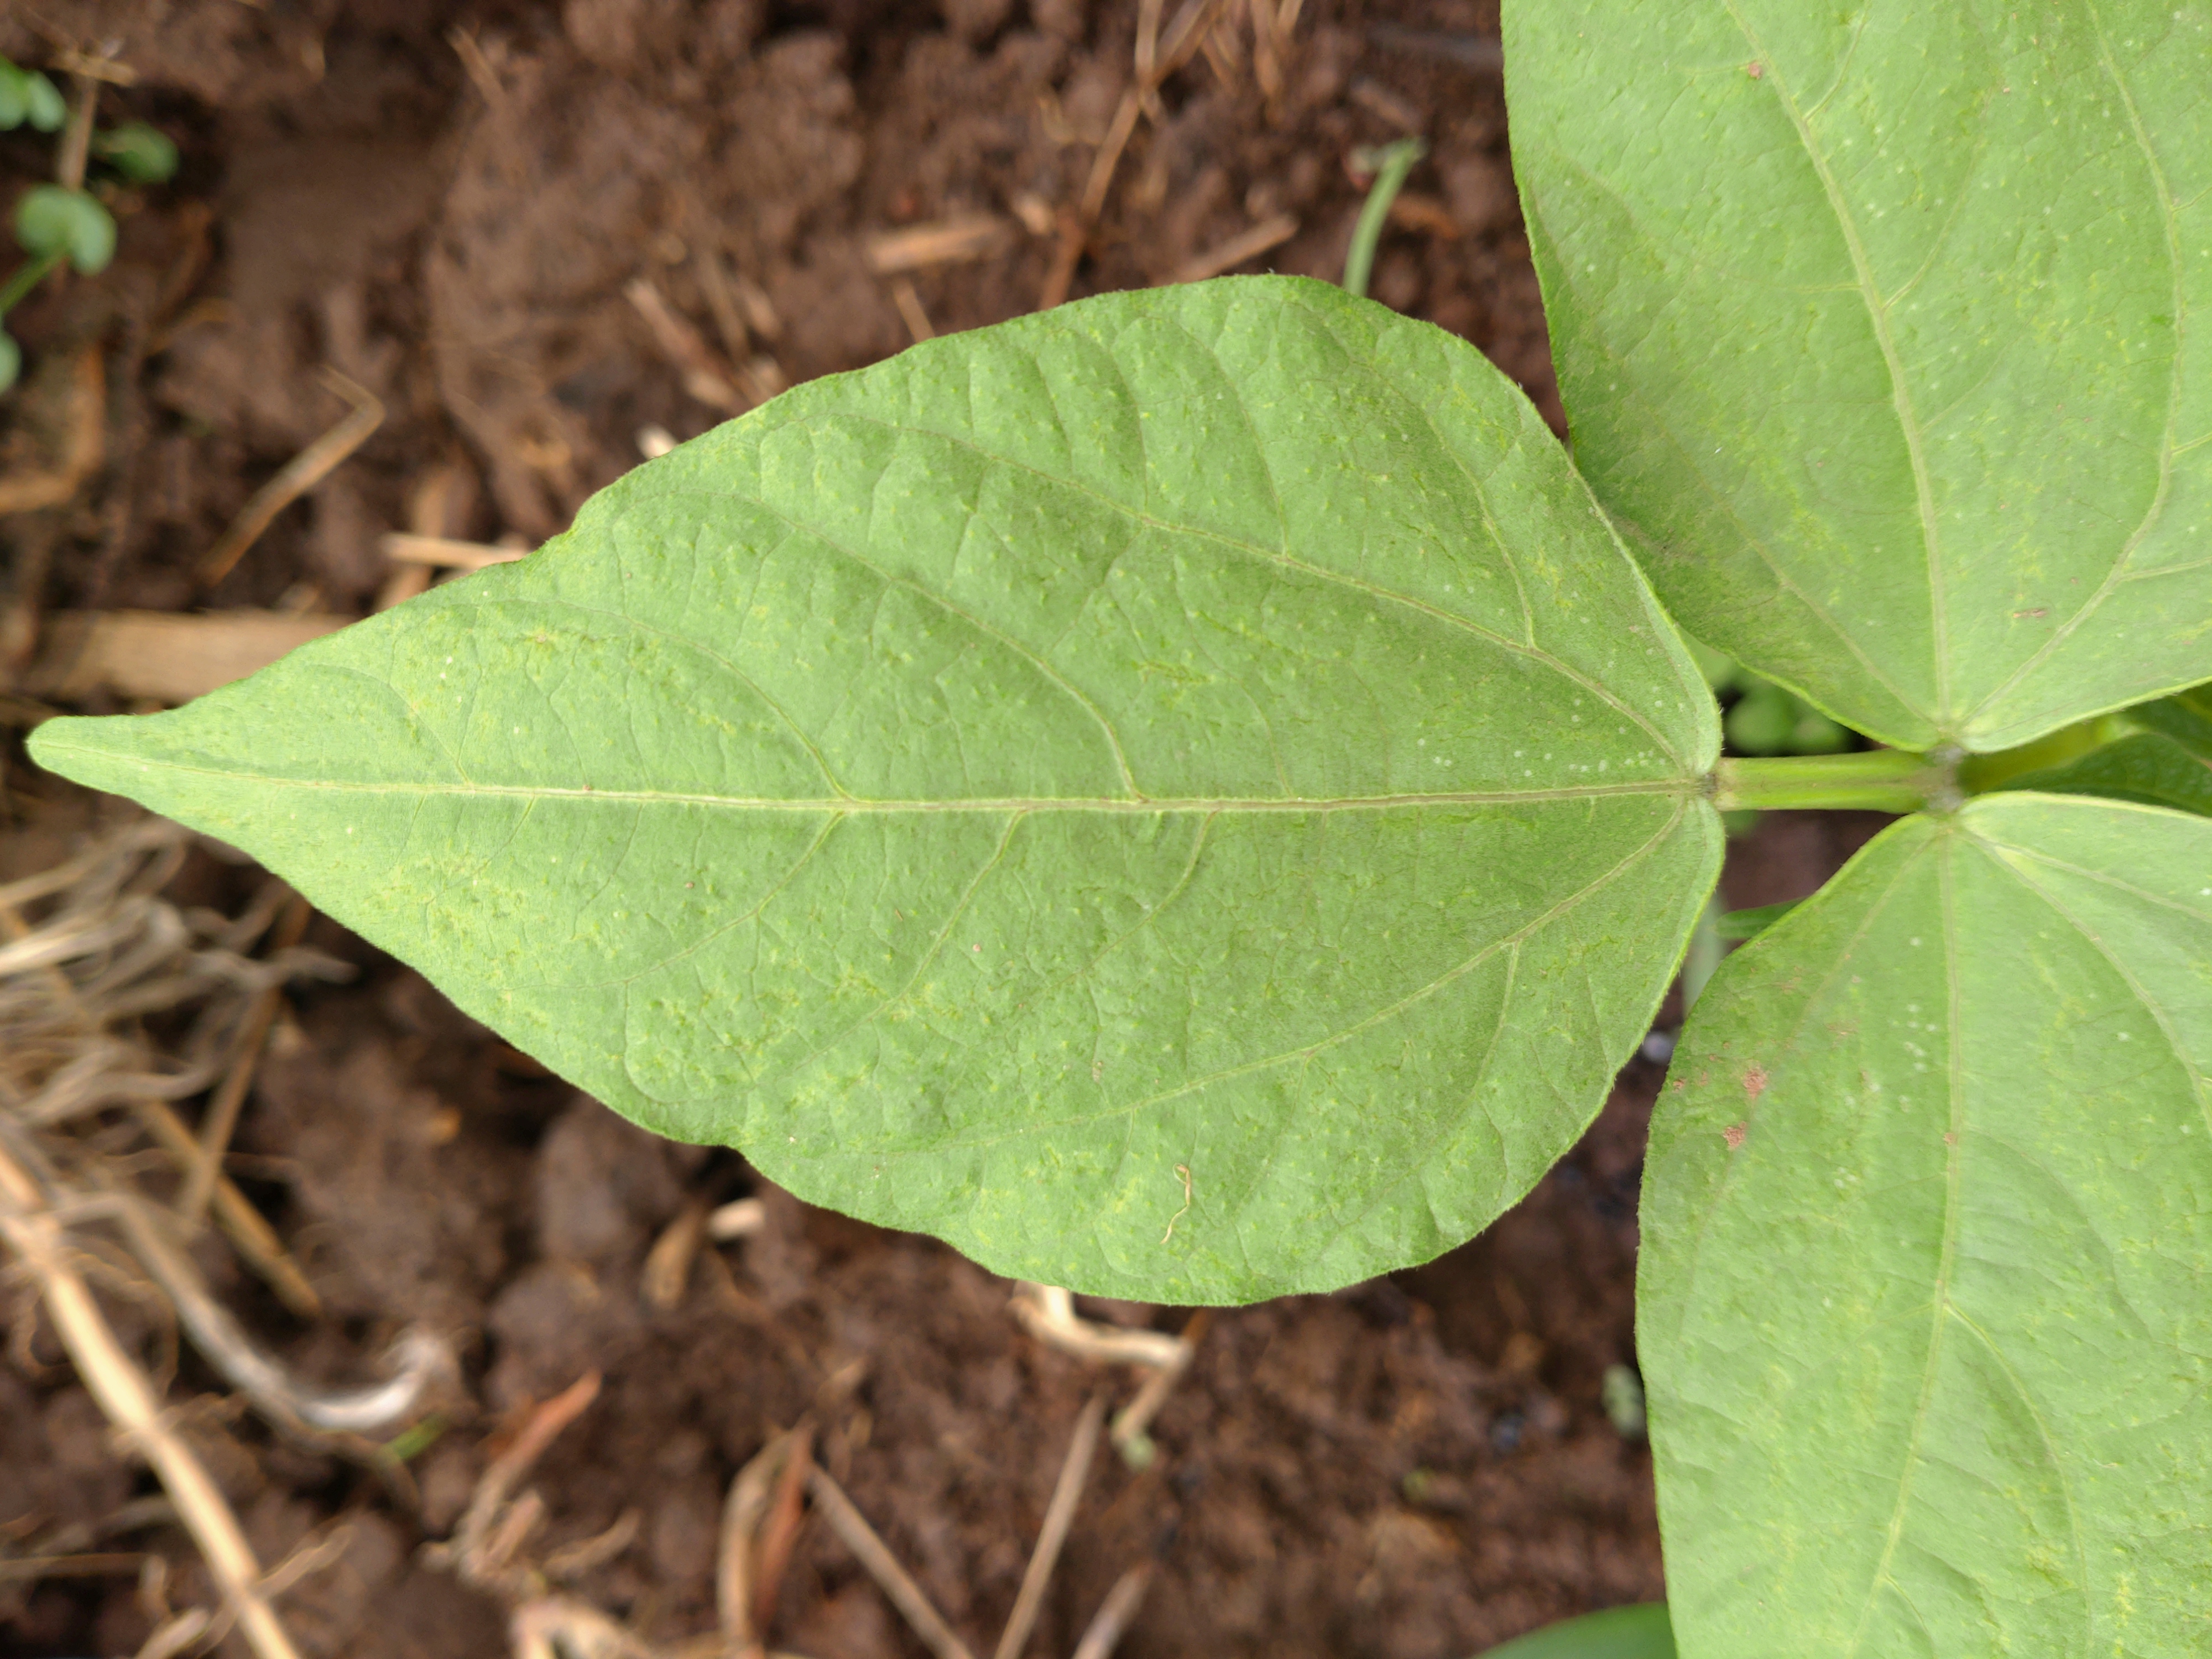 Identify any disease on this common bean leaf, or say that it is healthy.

healthy
